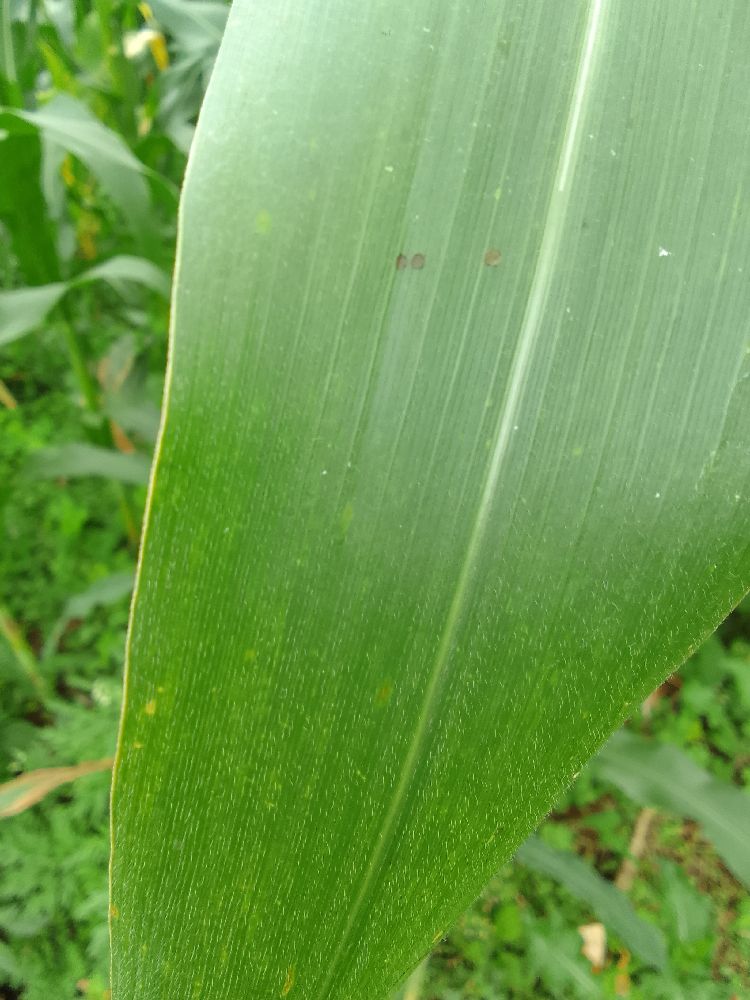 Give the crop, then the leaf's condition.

maize, healthy
